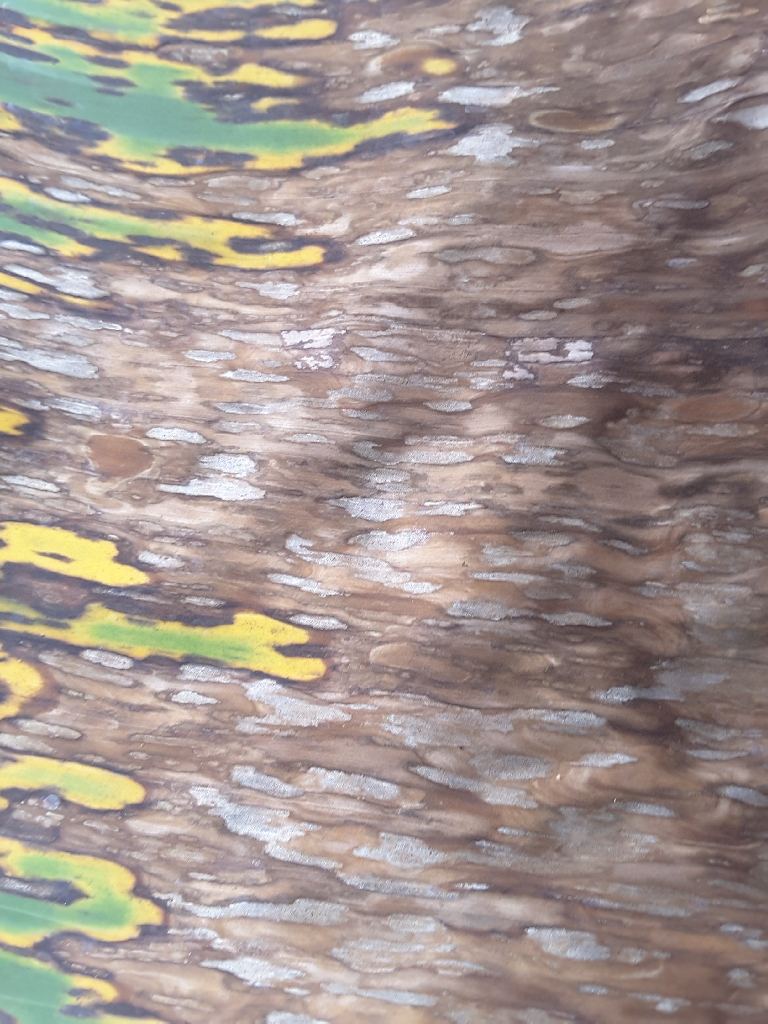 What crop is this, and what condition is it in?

banana, black sigatoka
